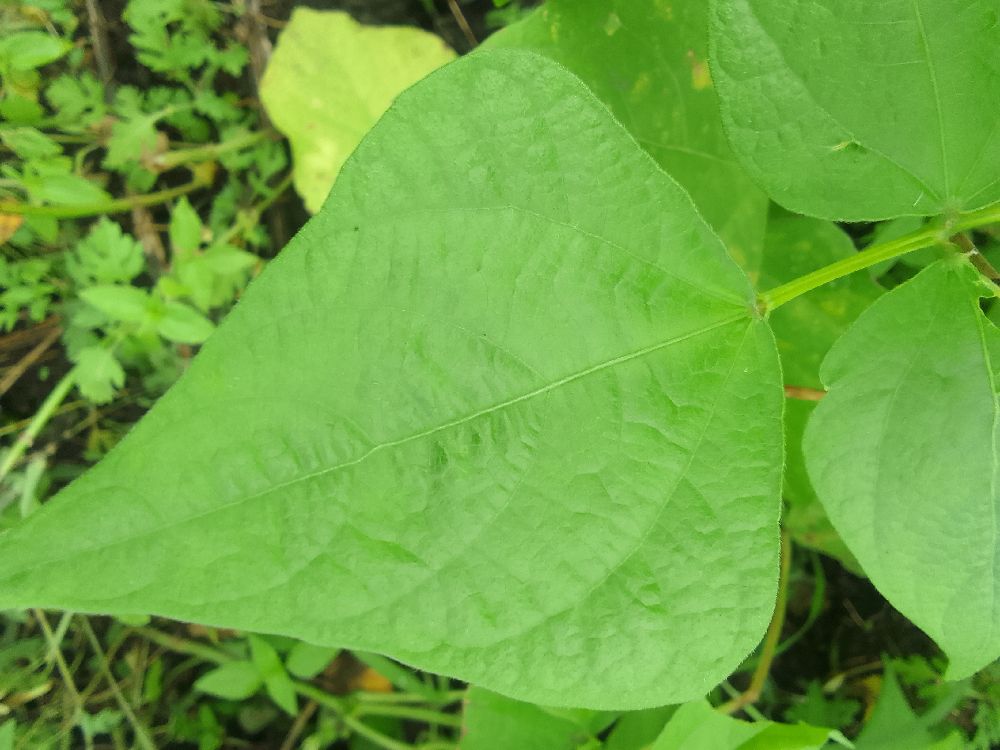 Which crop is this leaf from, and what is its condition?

common bean, healthy
